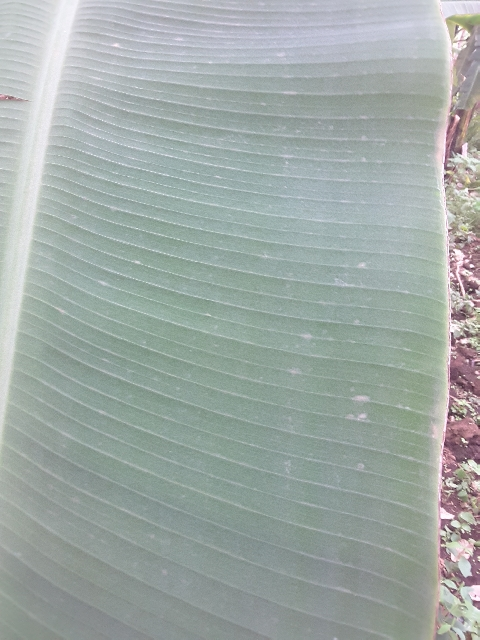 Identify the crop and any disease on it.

banana, healthy
